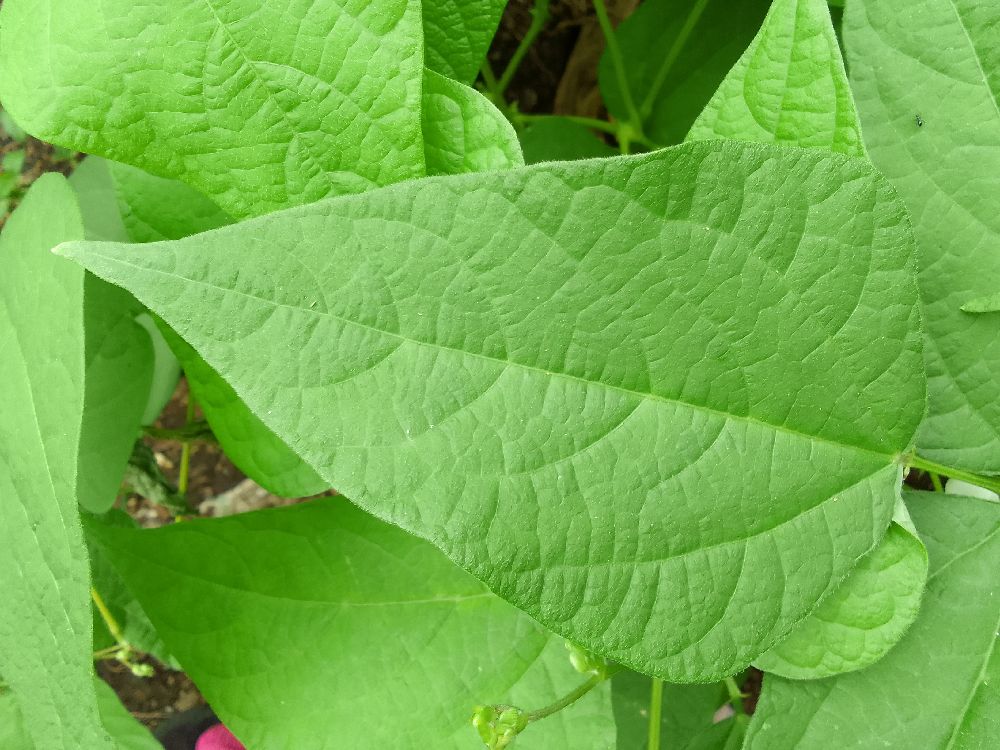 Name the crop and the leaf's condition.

common bean, healthy
